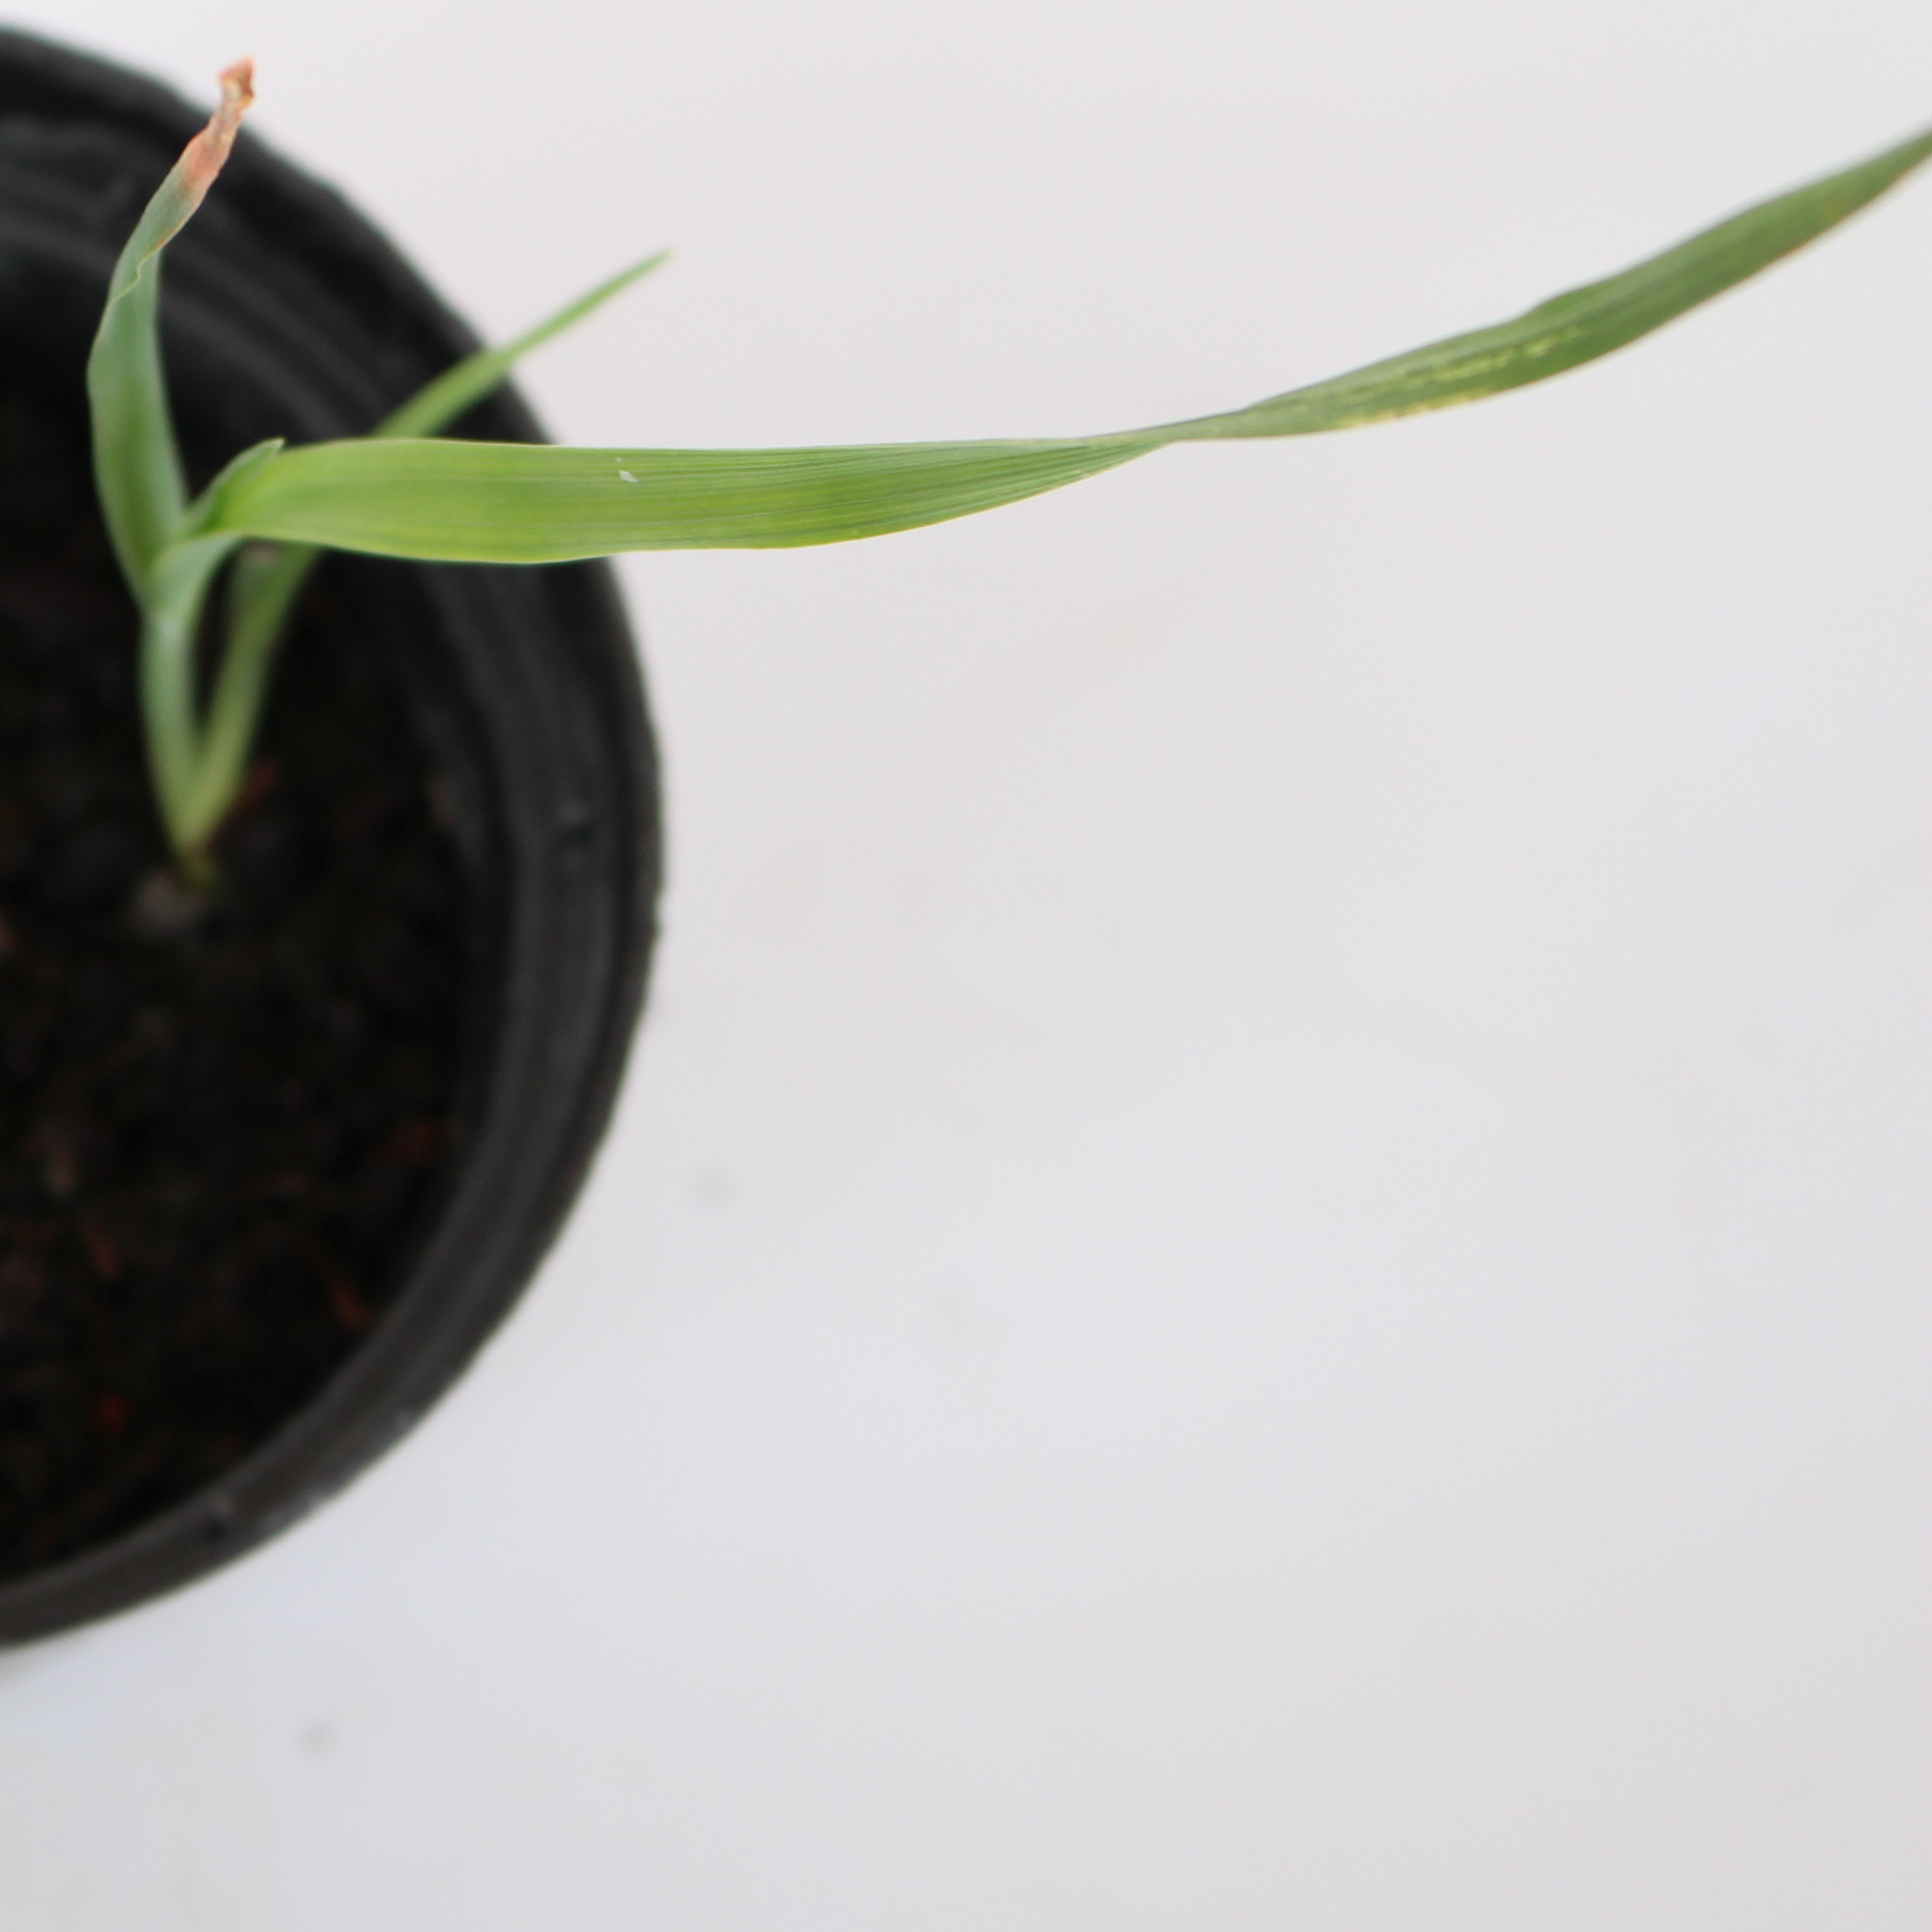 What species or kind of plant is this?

Avena sterilis
